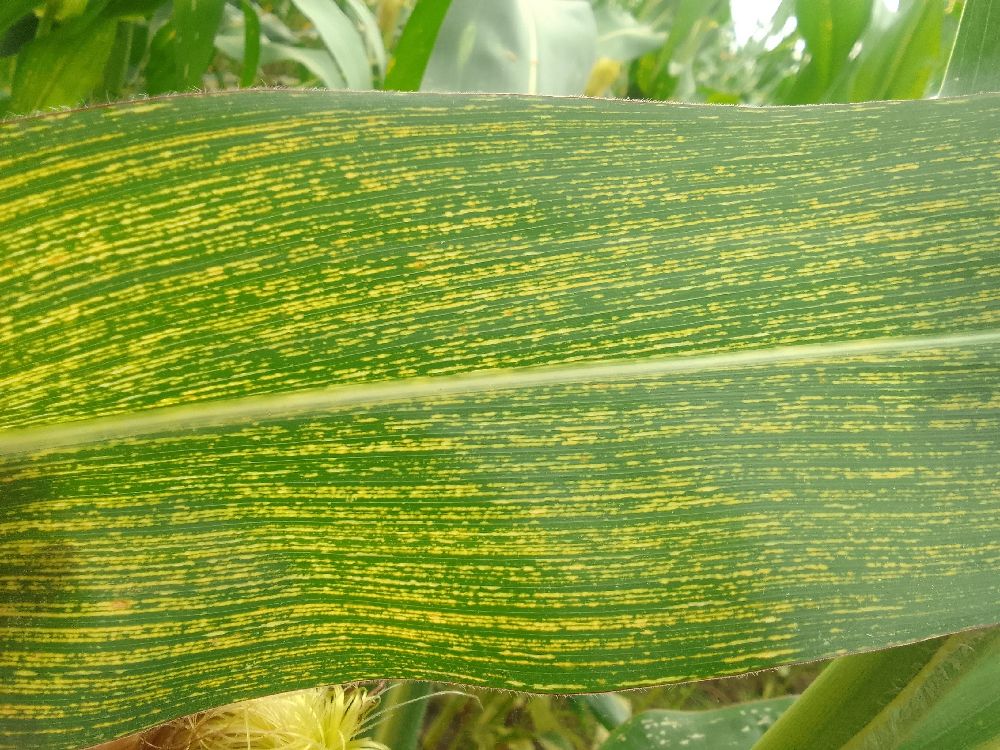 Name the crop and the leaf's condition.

maize, maize streak virus
